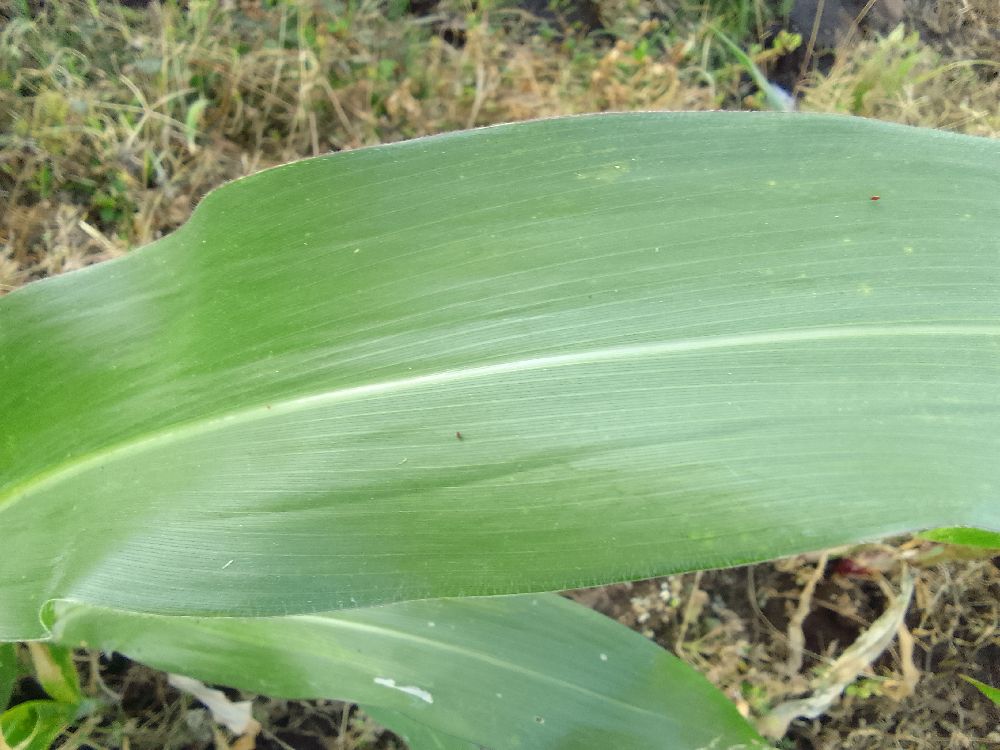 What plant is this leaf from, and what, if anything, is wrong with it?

maize, healthy
